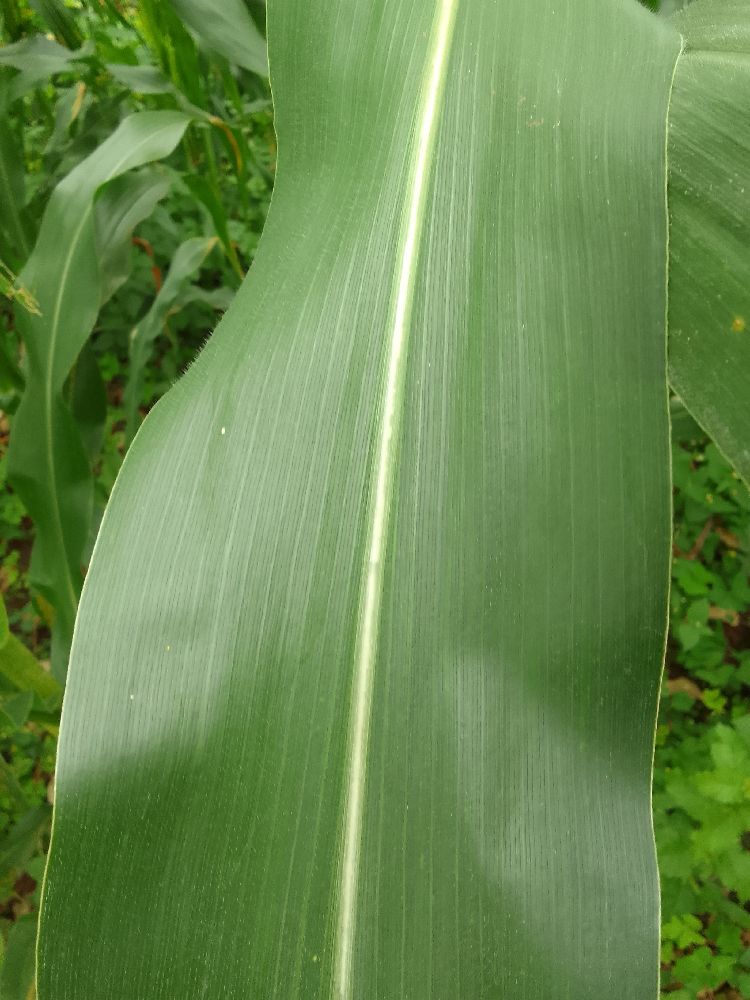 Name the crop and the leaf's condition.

maize, healthy
